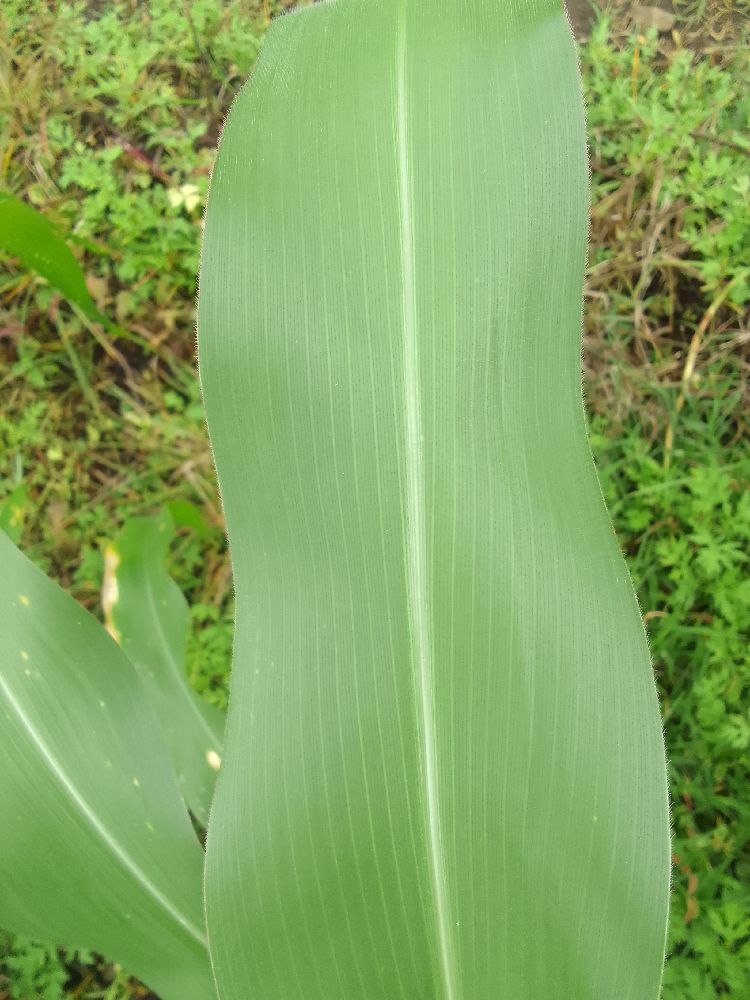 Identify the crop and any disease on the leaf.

maize, healthy
